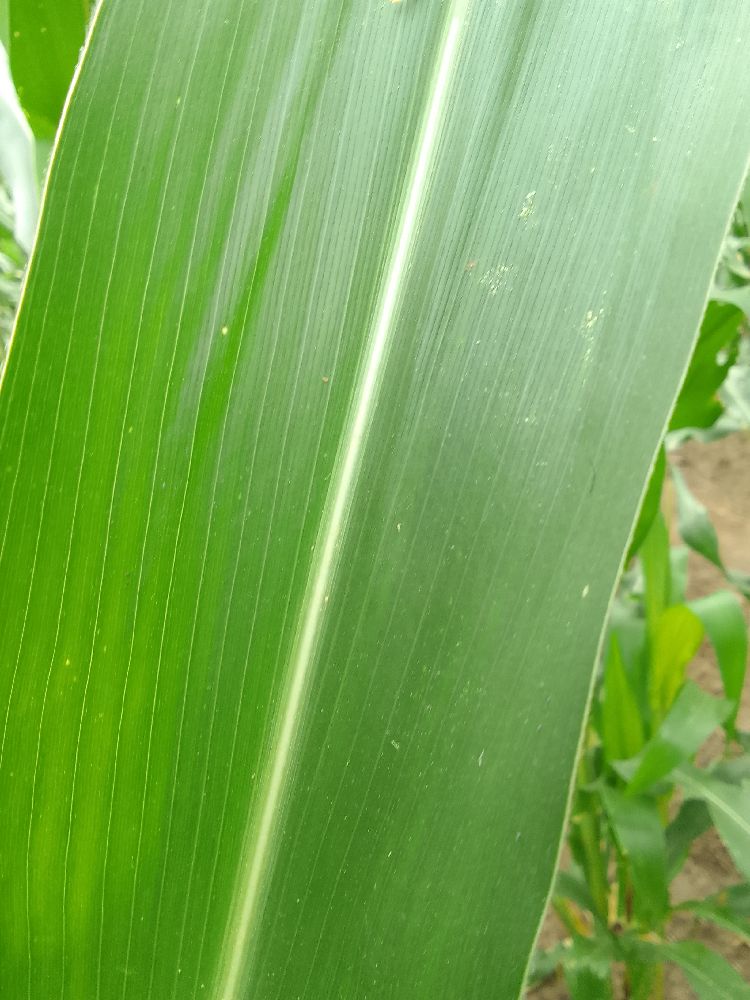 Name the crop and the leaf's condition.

maize, healthy
